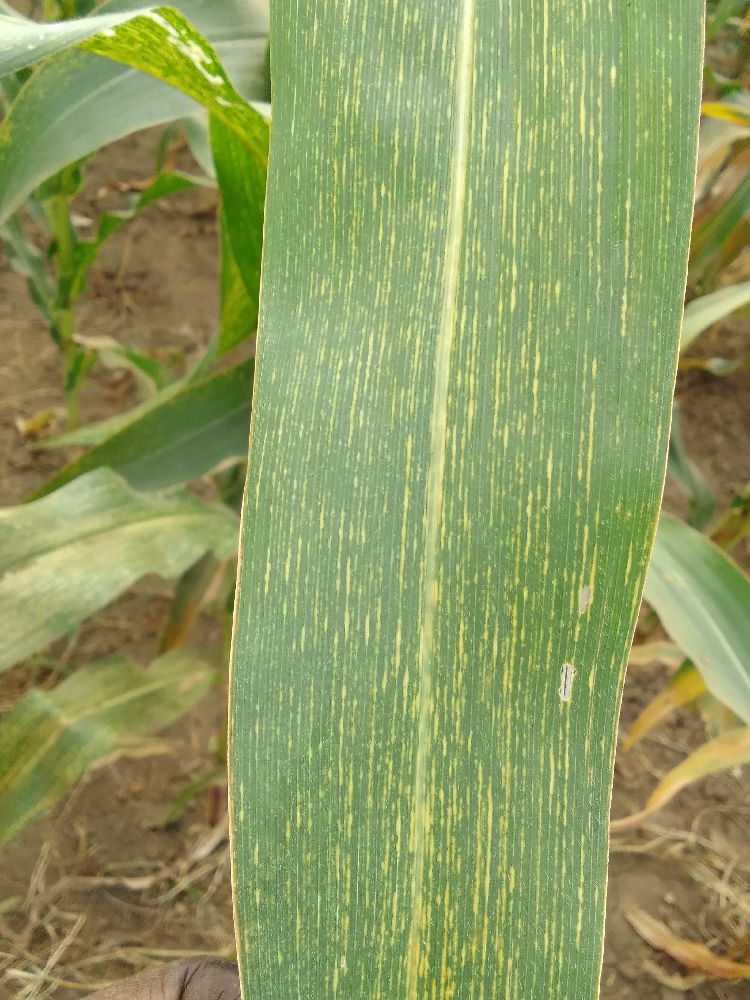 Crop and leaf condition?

maize, maize streak virus
